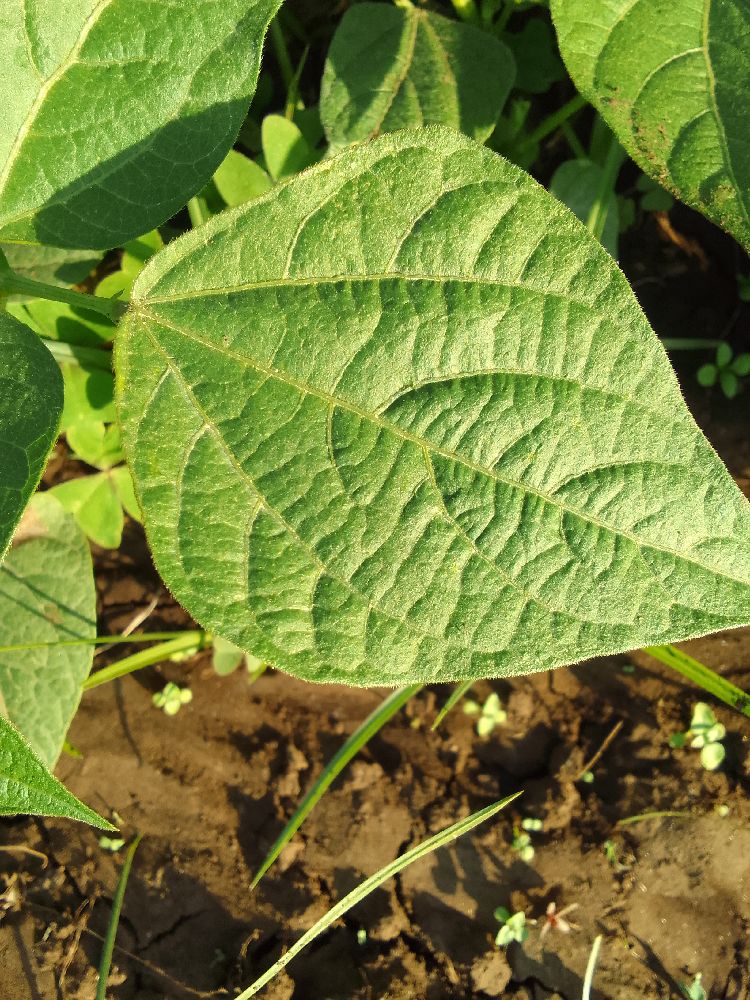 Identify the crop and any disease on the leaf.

common bean, healthy
